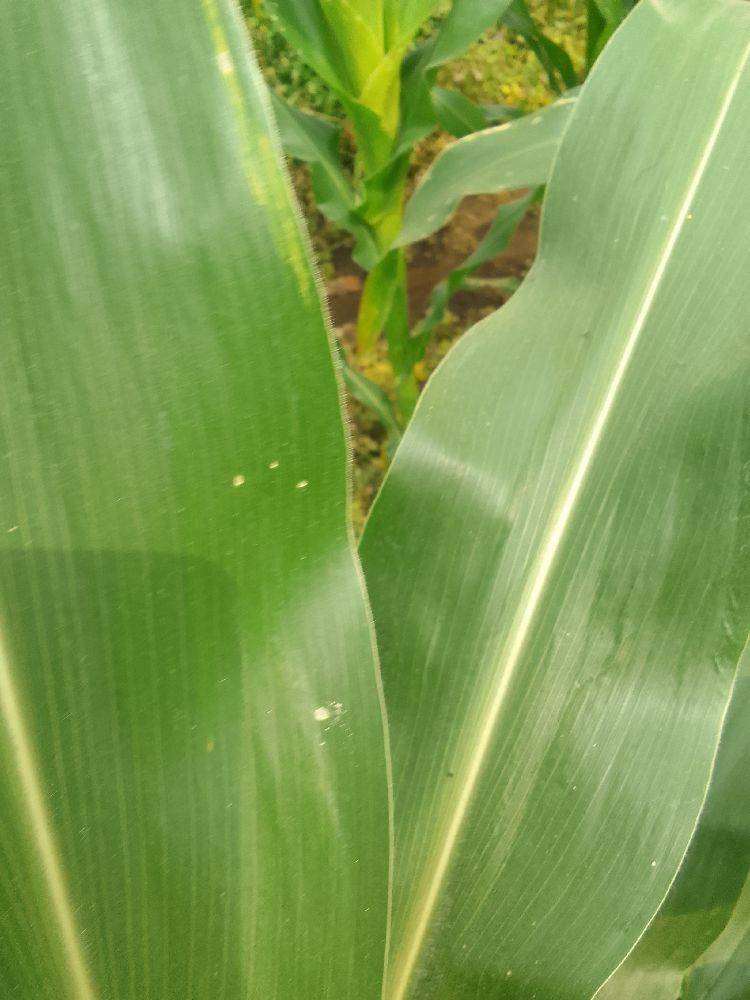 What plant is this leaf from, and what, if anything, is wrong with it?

maize, healthy
